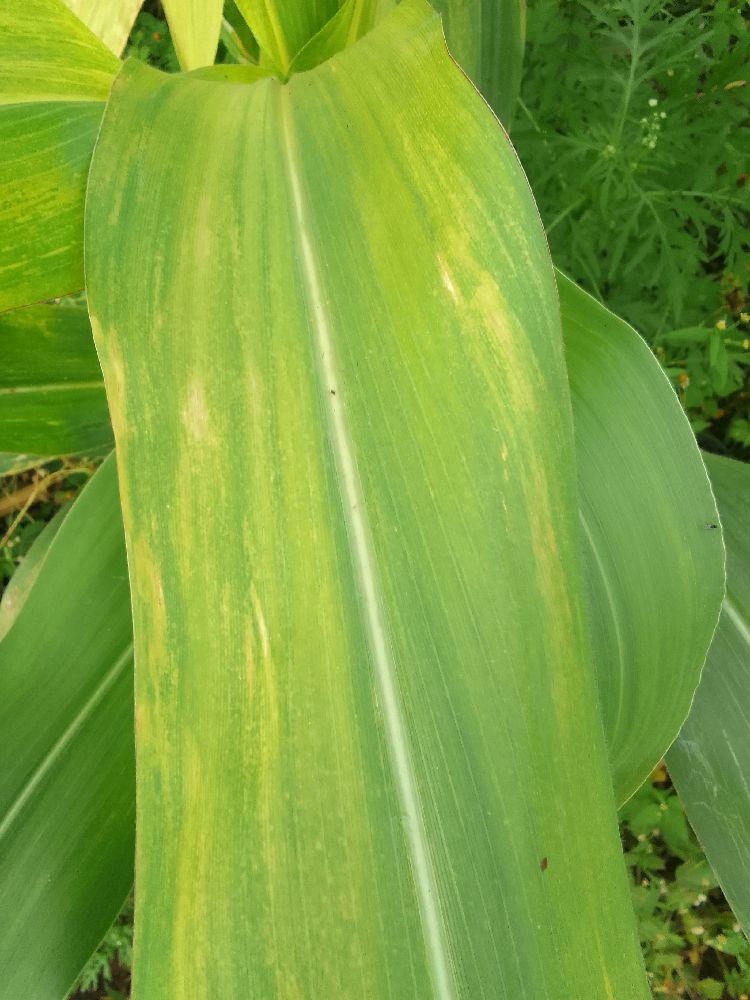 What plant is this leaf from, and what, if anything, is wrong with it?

maize, maize lethal necrosis
